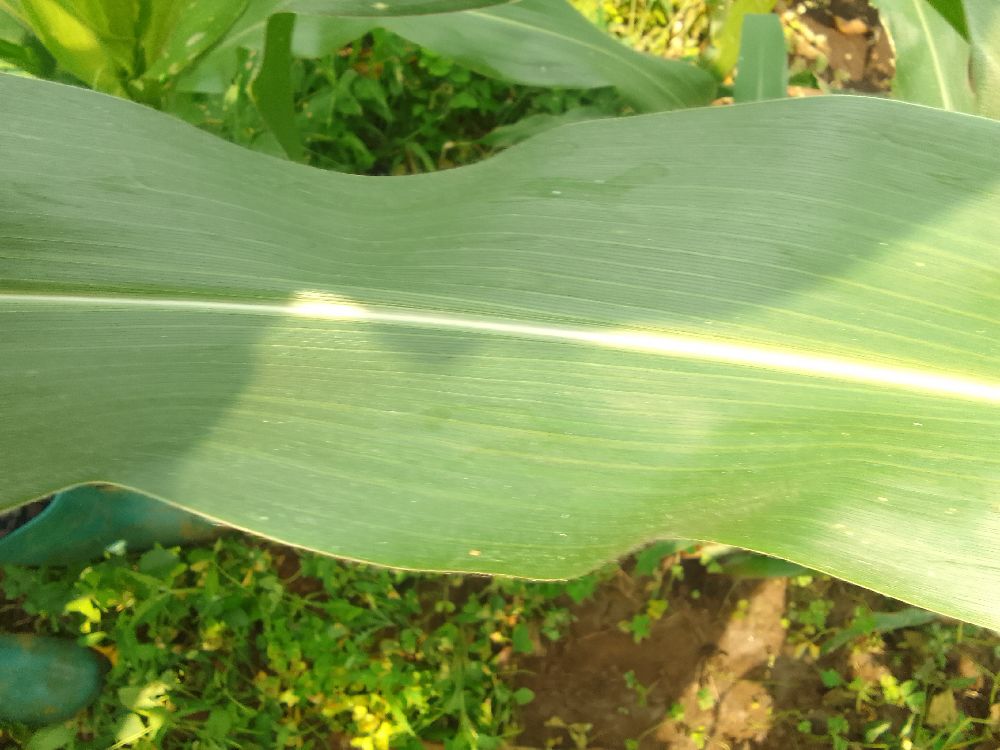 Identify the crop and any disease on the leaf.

maize, healthy
